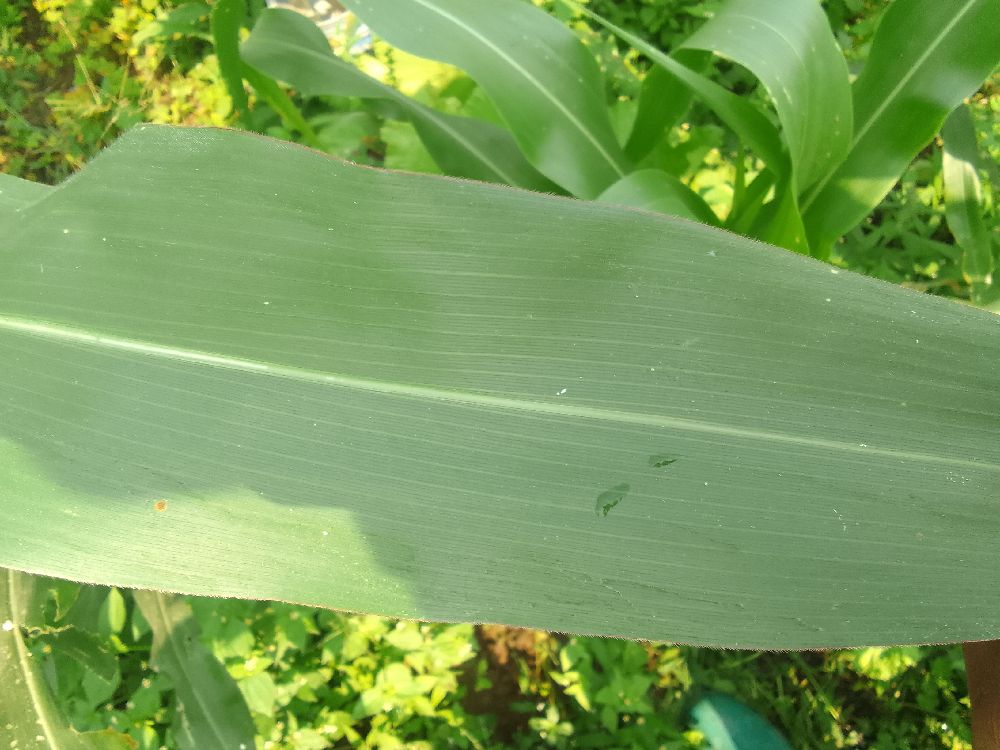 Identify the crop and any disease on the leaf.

maize, healthy
